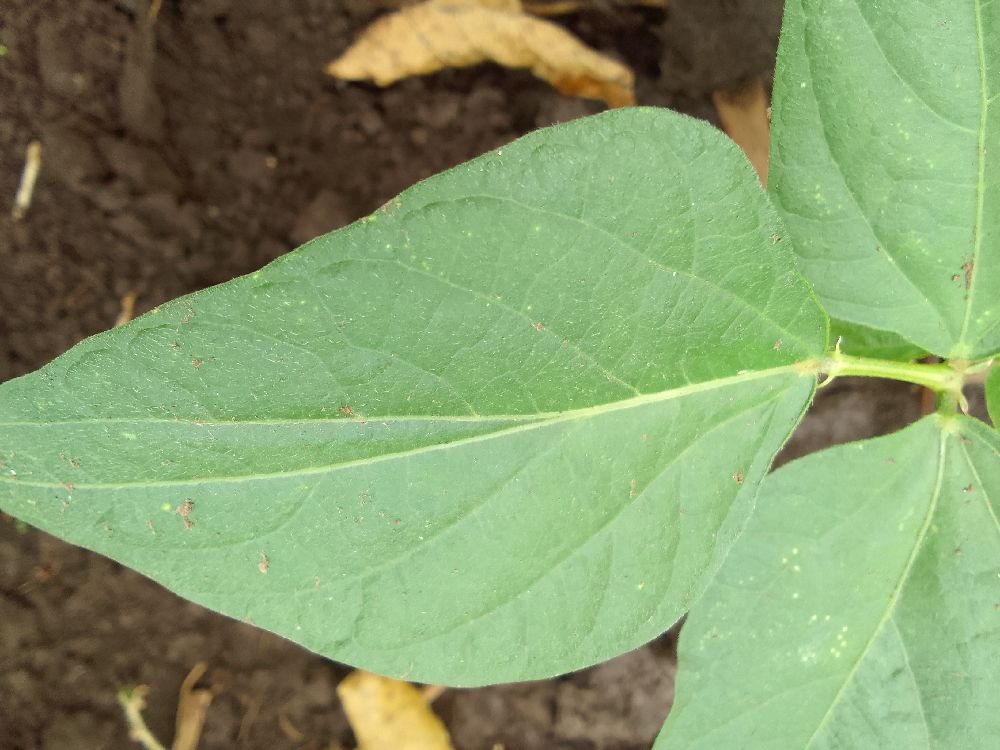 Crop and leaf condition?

common bean, healthy
